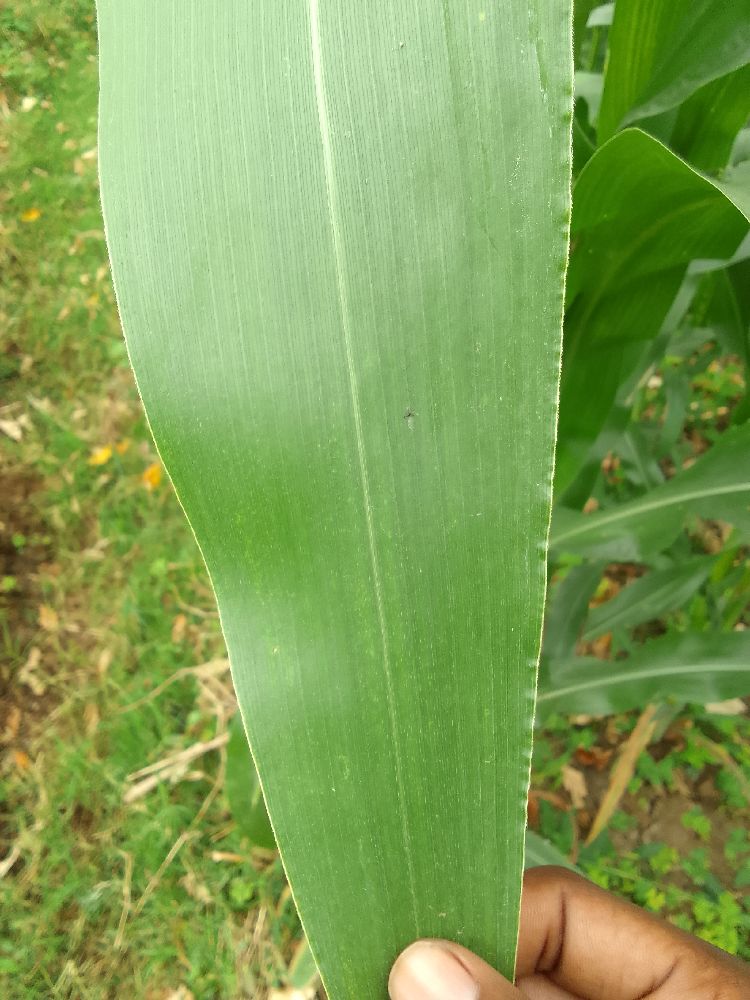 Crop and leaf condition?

maize, healthy
